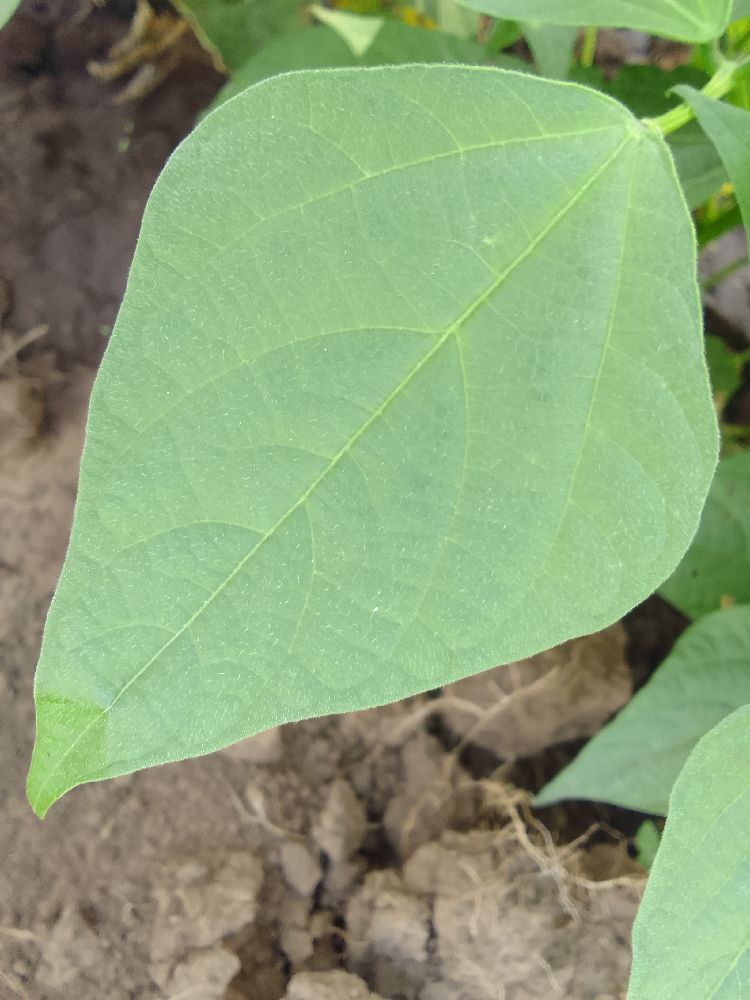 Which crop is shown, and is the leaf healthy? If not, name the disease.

common bean, healthy
